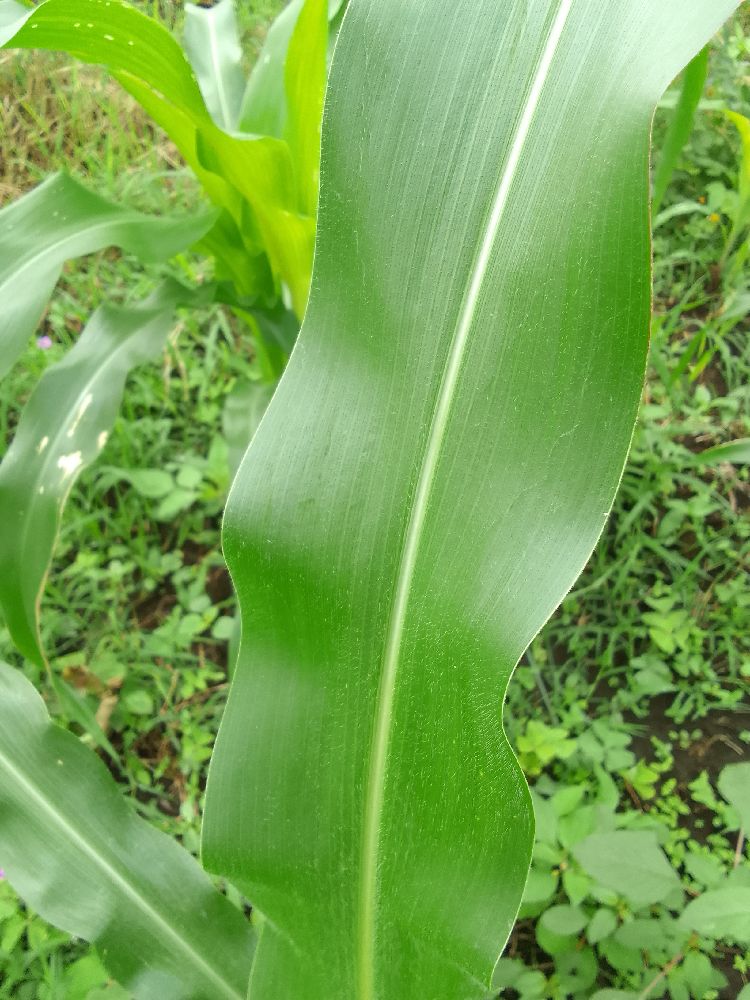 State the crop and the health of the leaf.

maize, healthy
